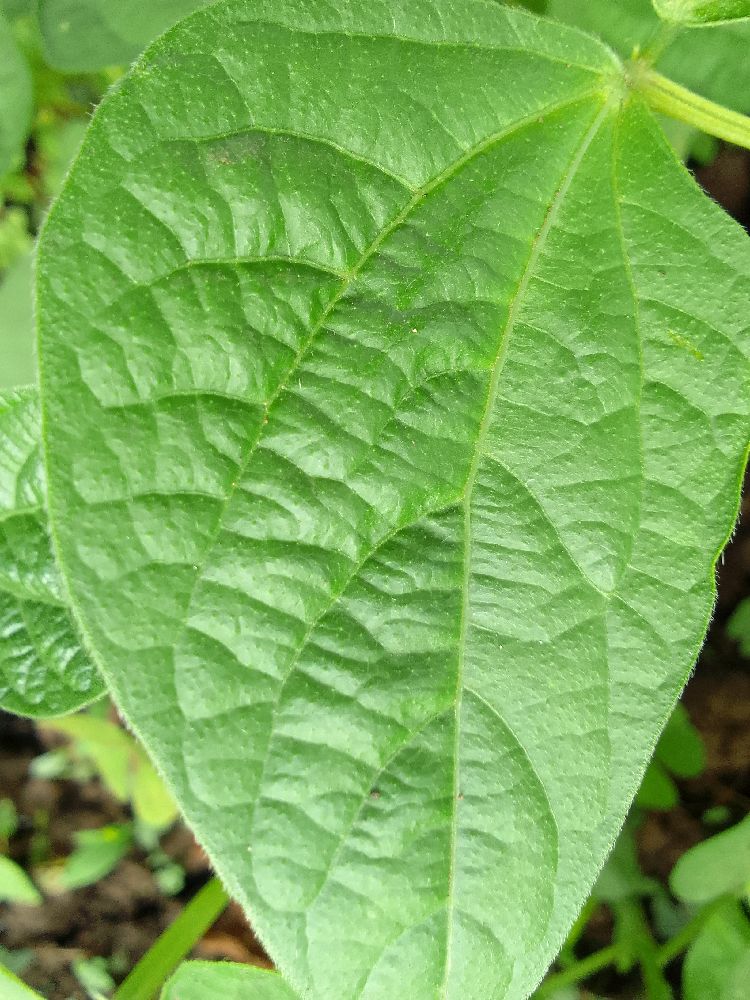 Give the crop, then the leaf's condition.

common bean, healthy
